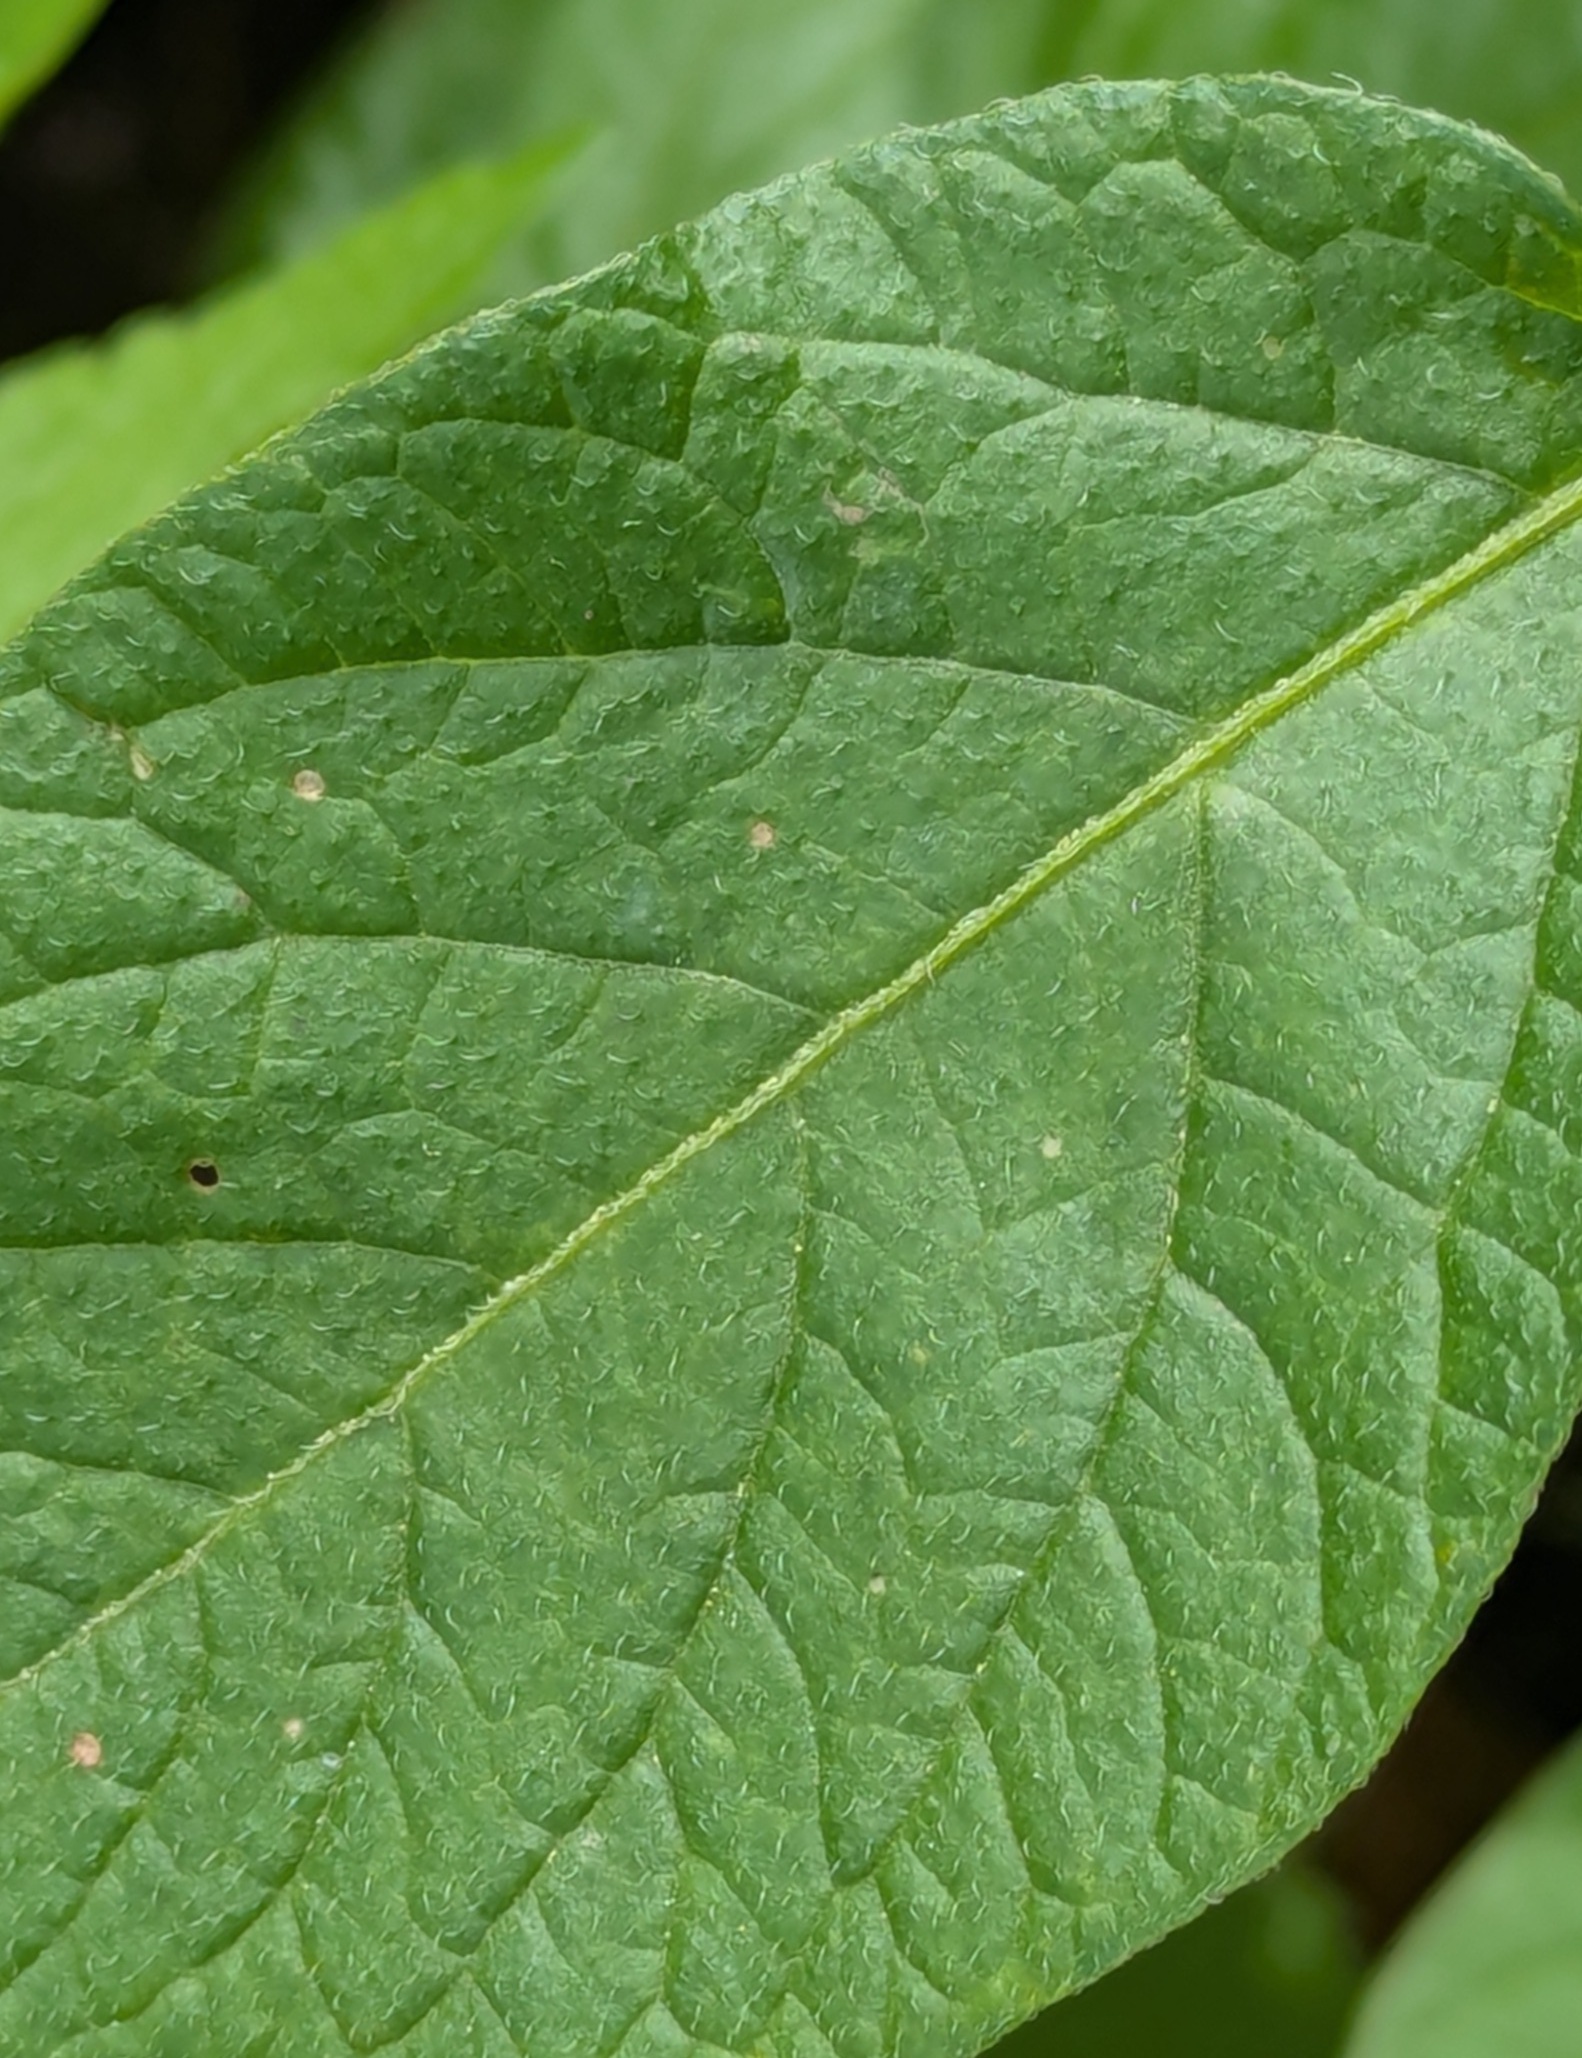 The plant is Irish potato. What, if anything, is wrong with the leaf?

healthy
